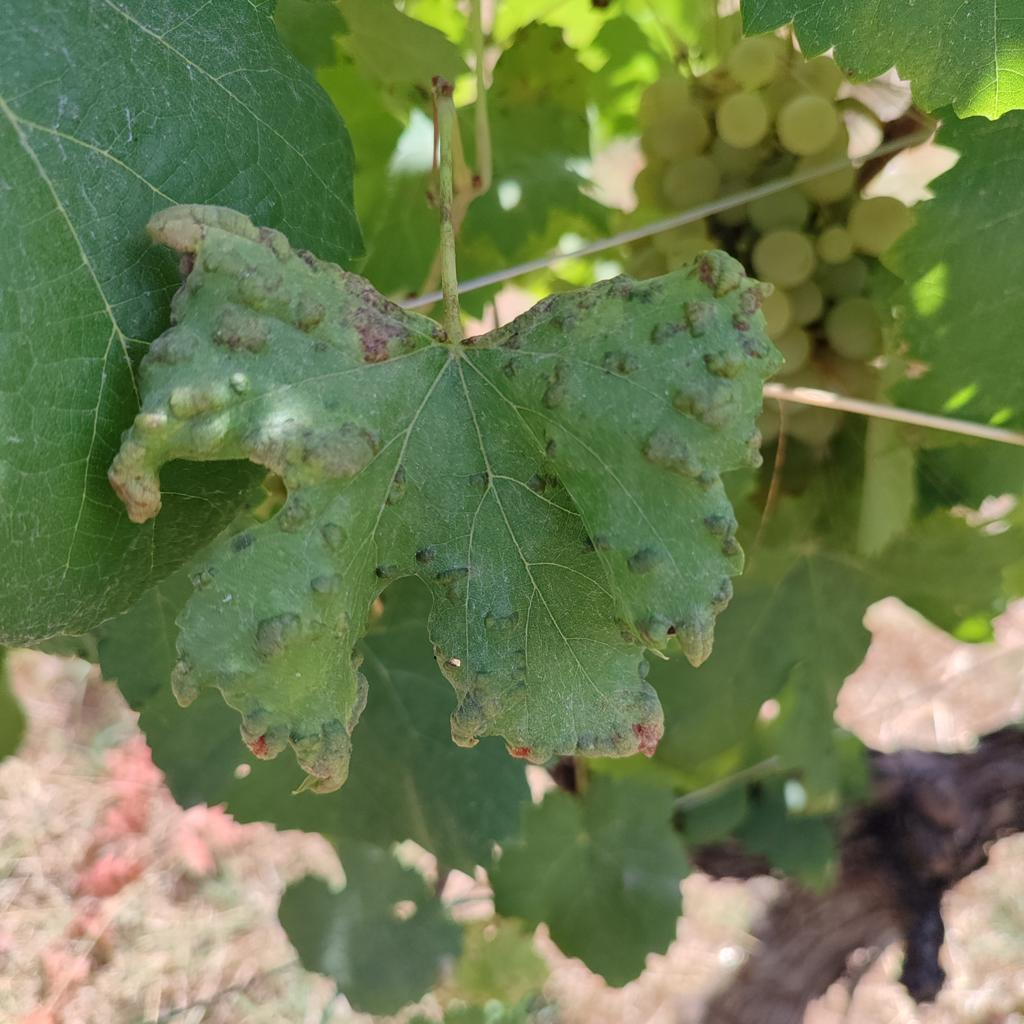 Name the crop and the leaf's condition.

grapevine, erineum mite
